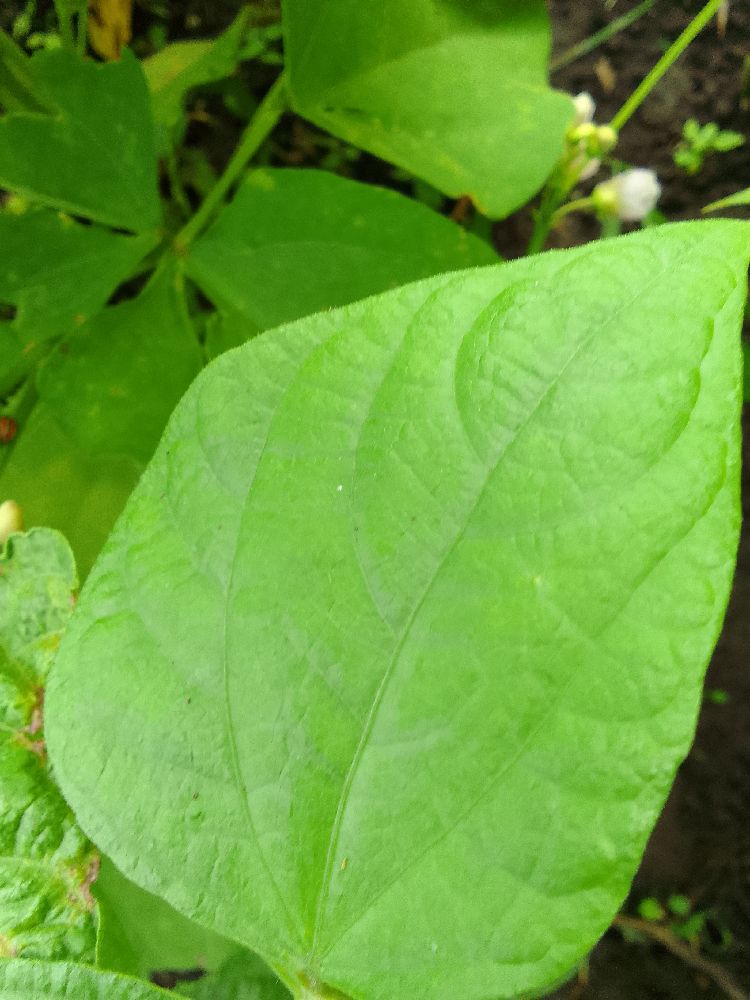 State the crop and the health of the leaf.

common bean, healthy
